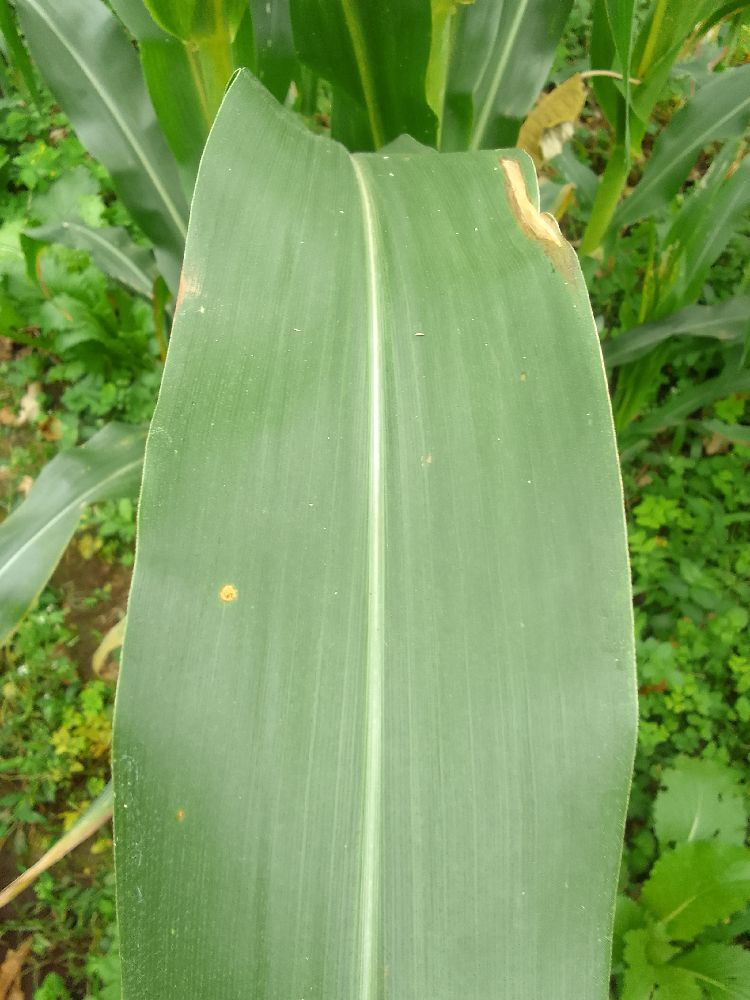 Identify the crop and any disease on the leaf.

maize, healthy
